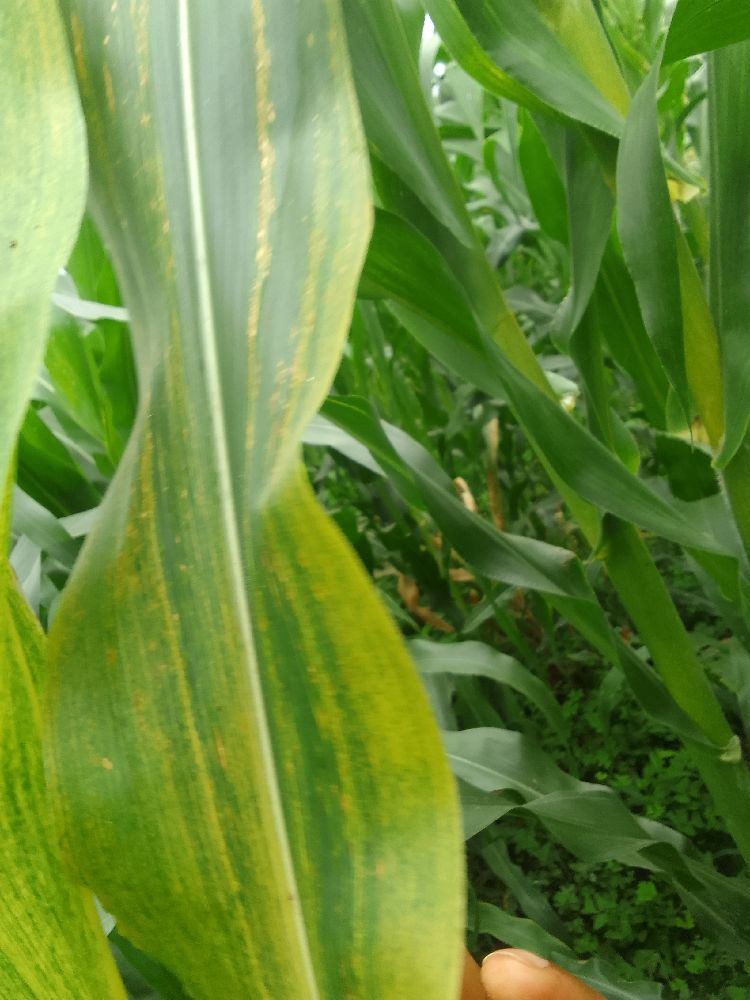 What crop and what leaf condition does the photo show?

maize, maize lethal necrosis
